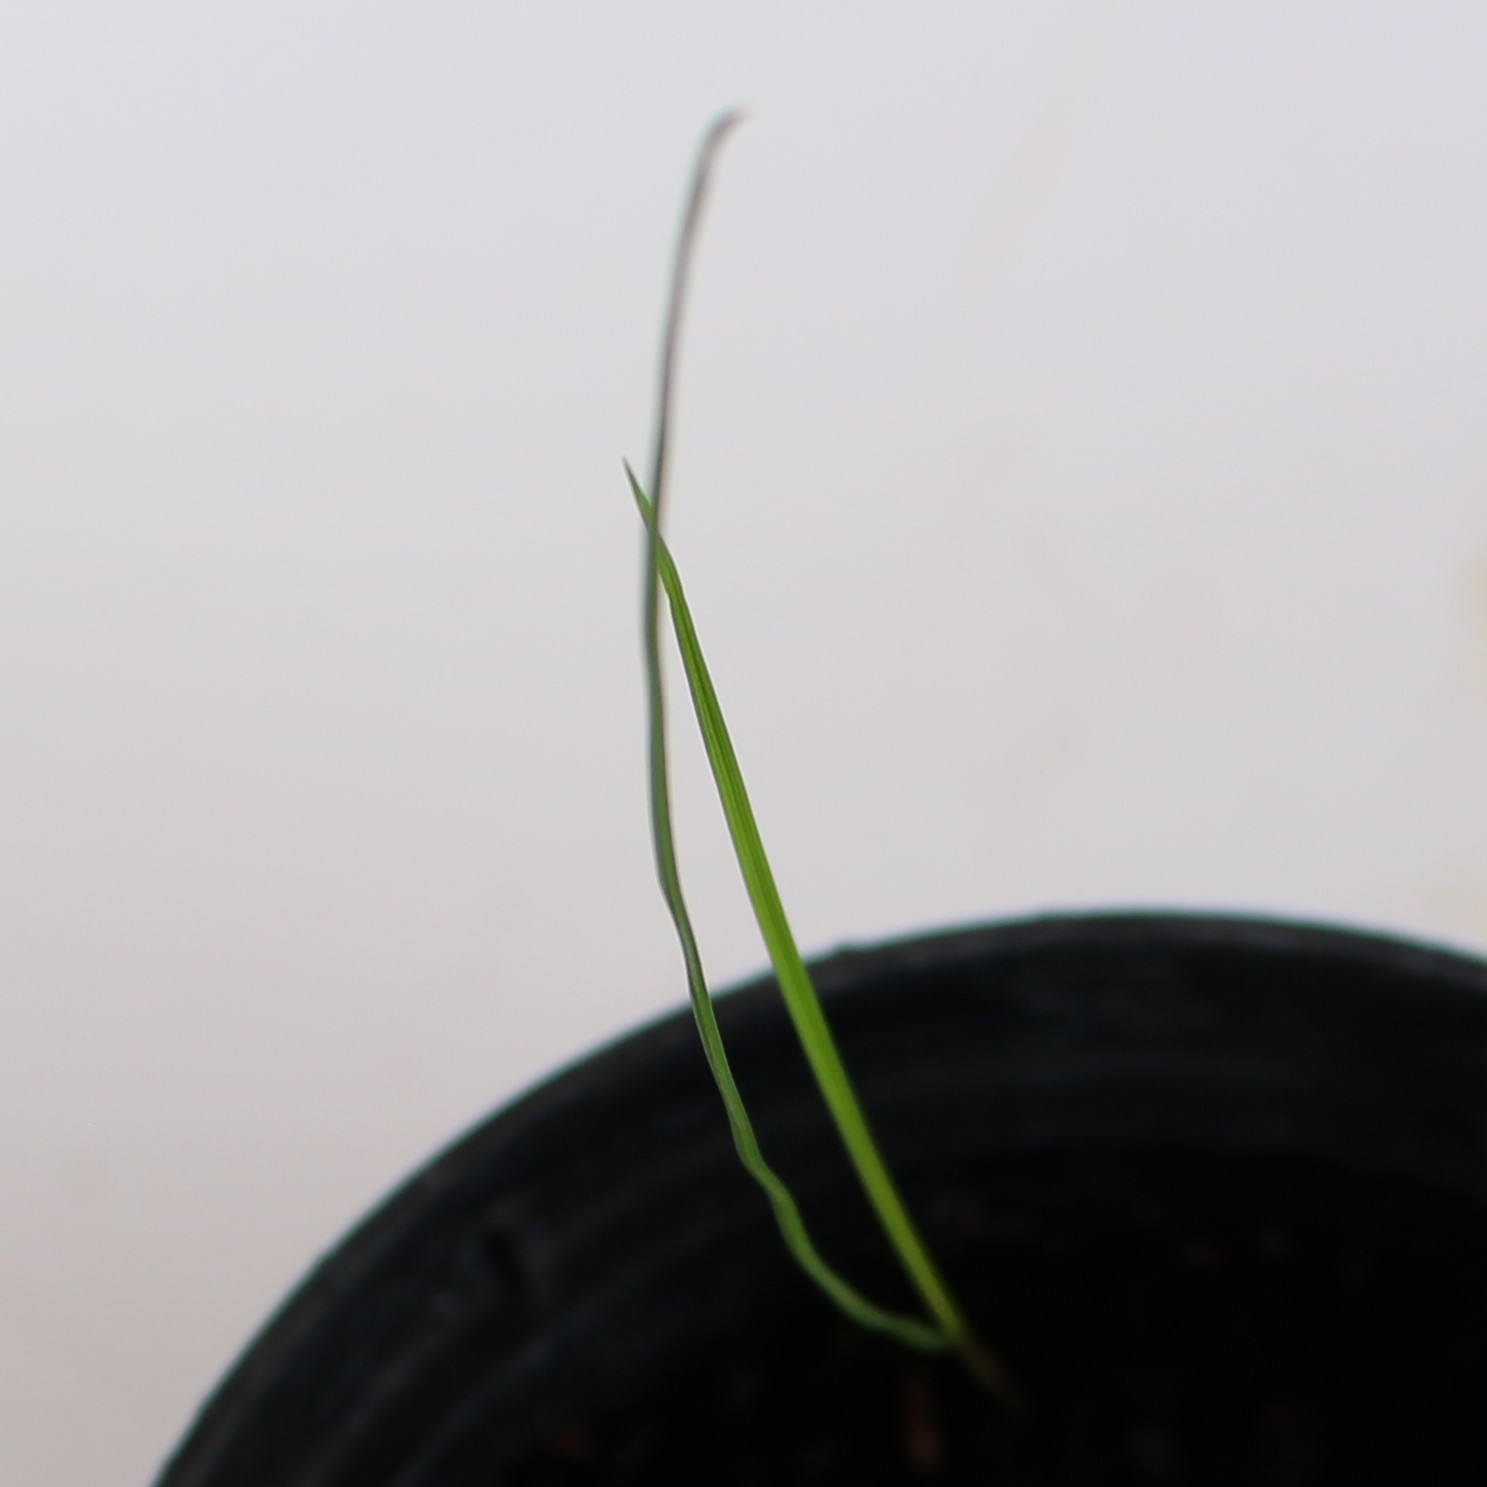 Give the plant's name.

Lolium multiflorum
